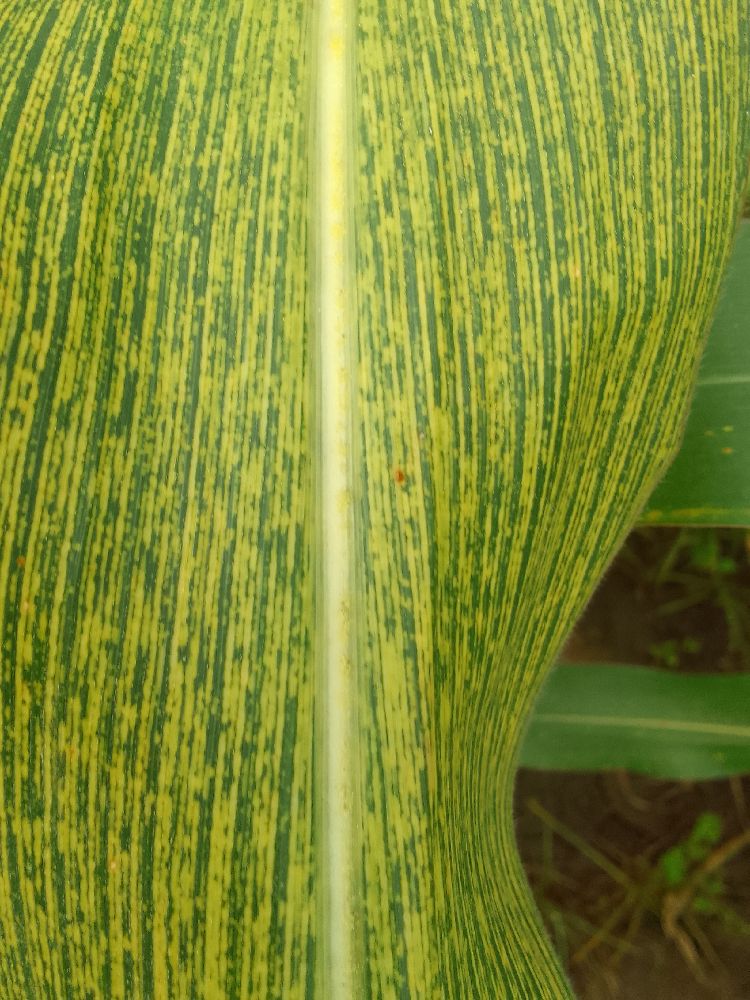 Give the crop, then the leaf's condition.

maize, maize streak virus
